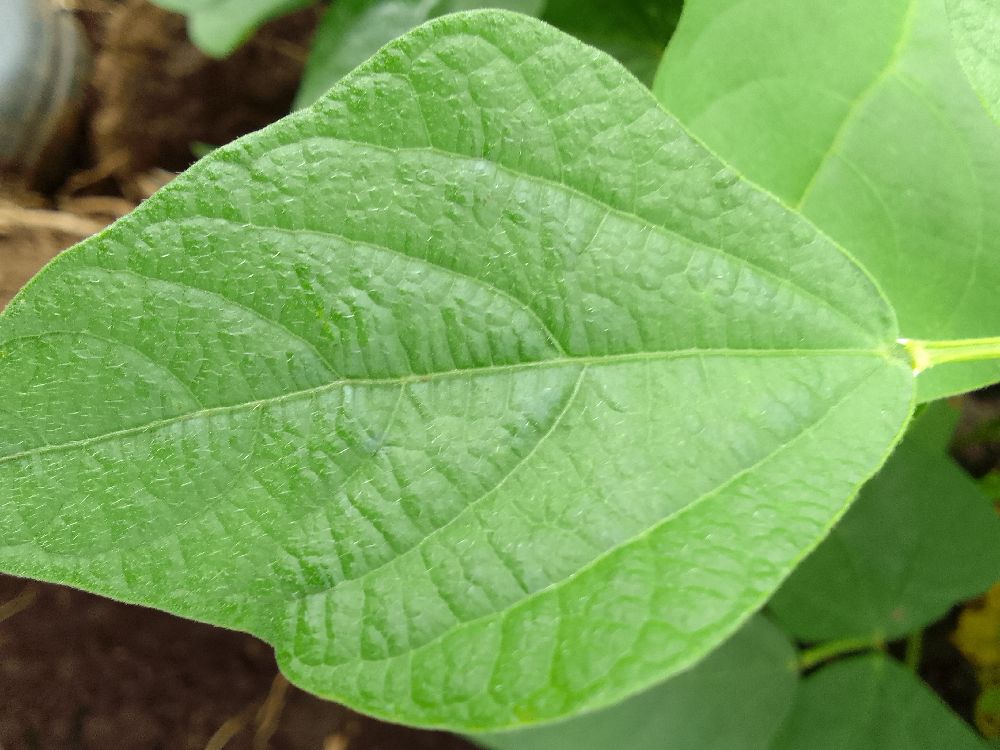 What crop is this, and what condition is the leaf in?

common bean, healthy
